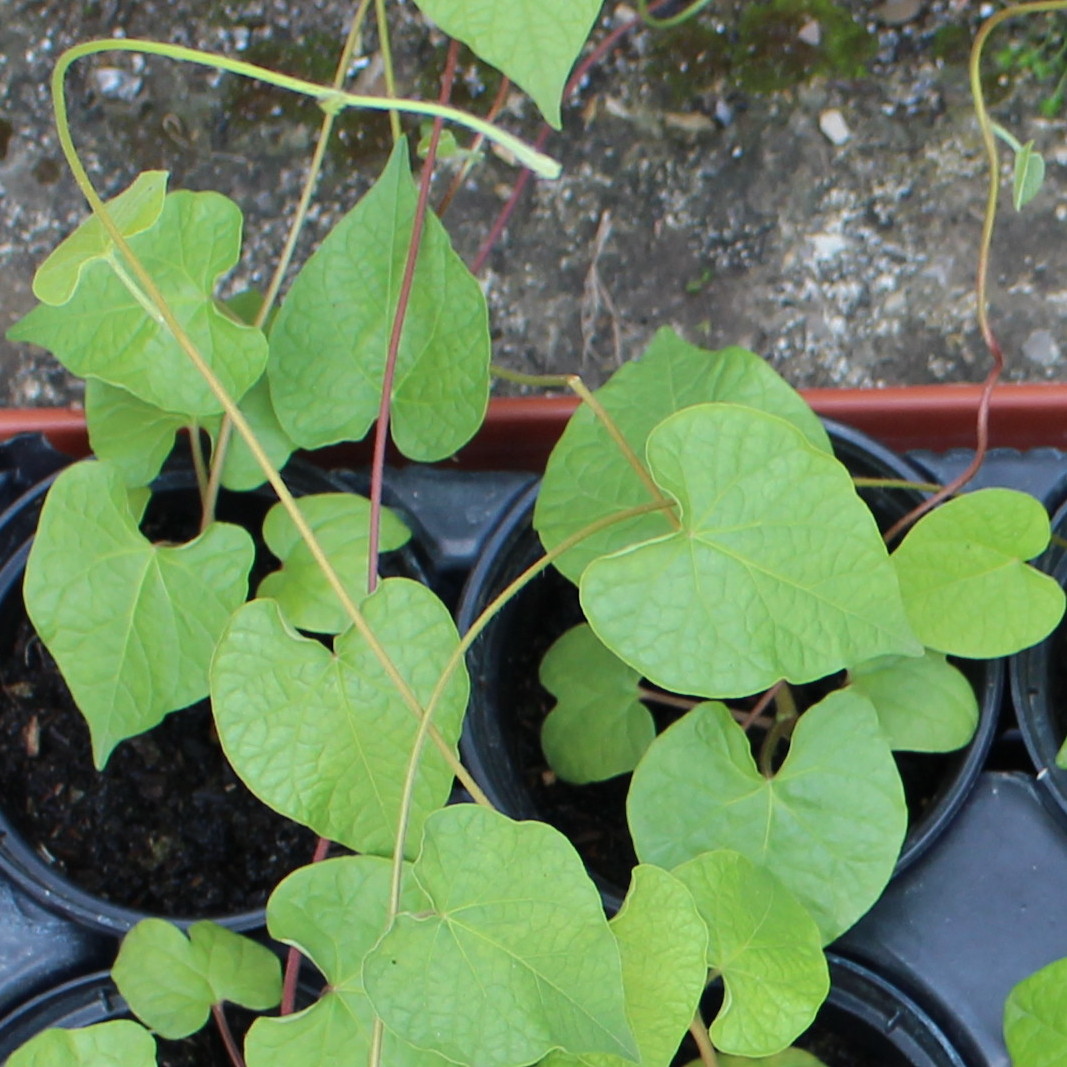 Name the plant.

Convolvulus arvensis
